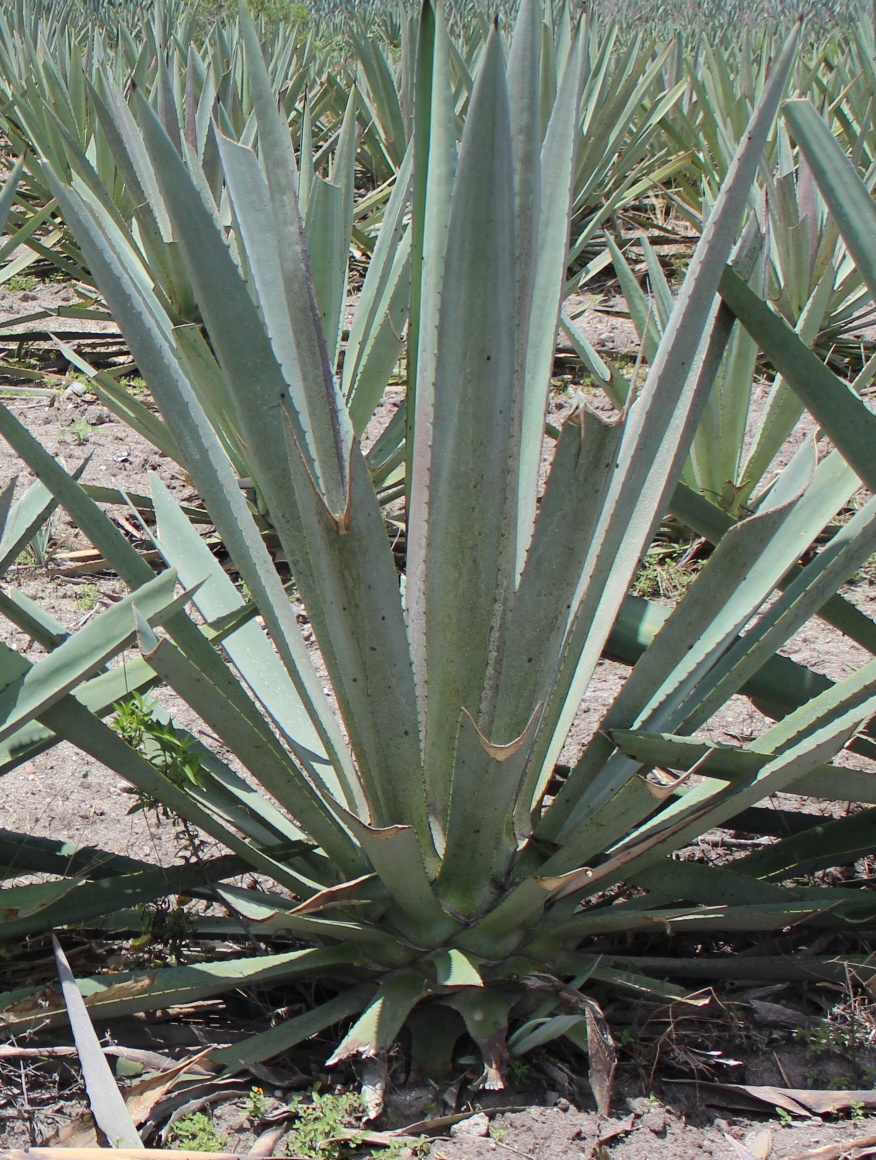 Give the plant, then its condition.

agave, healthy
